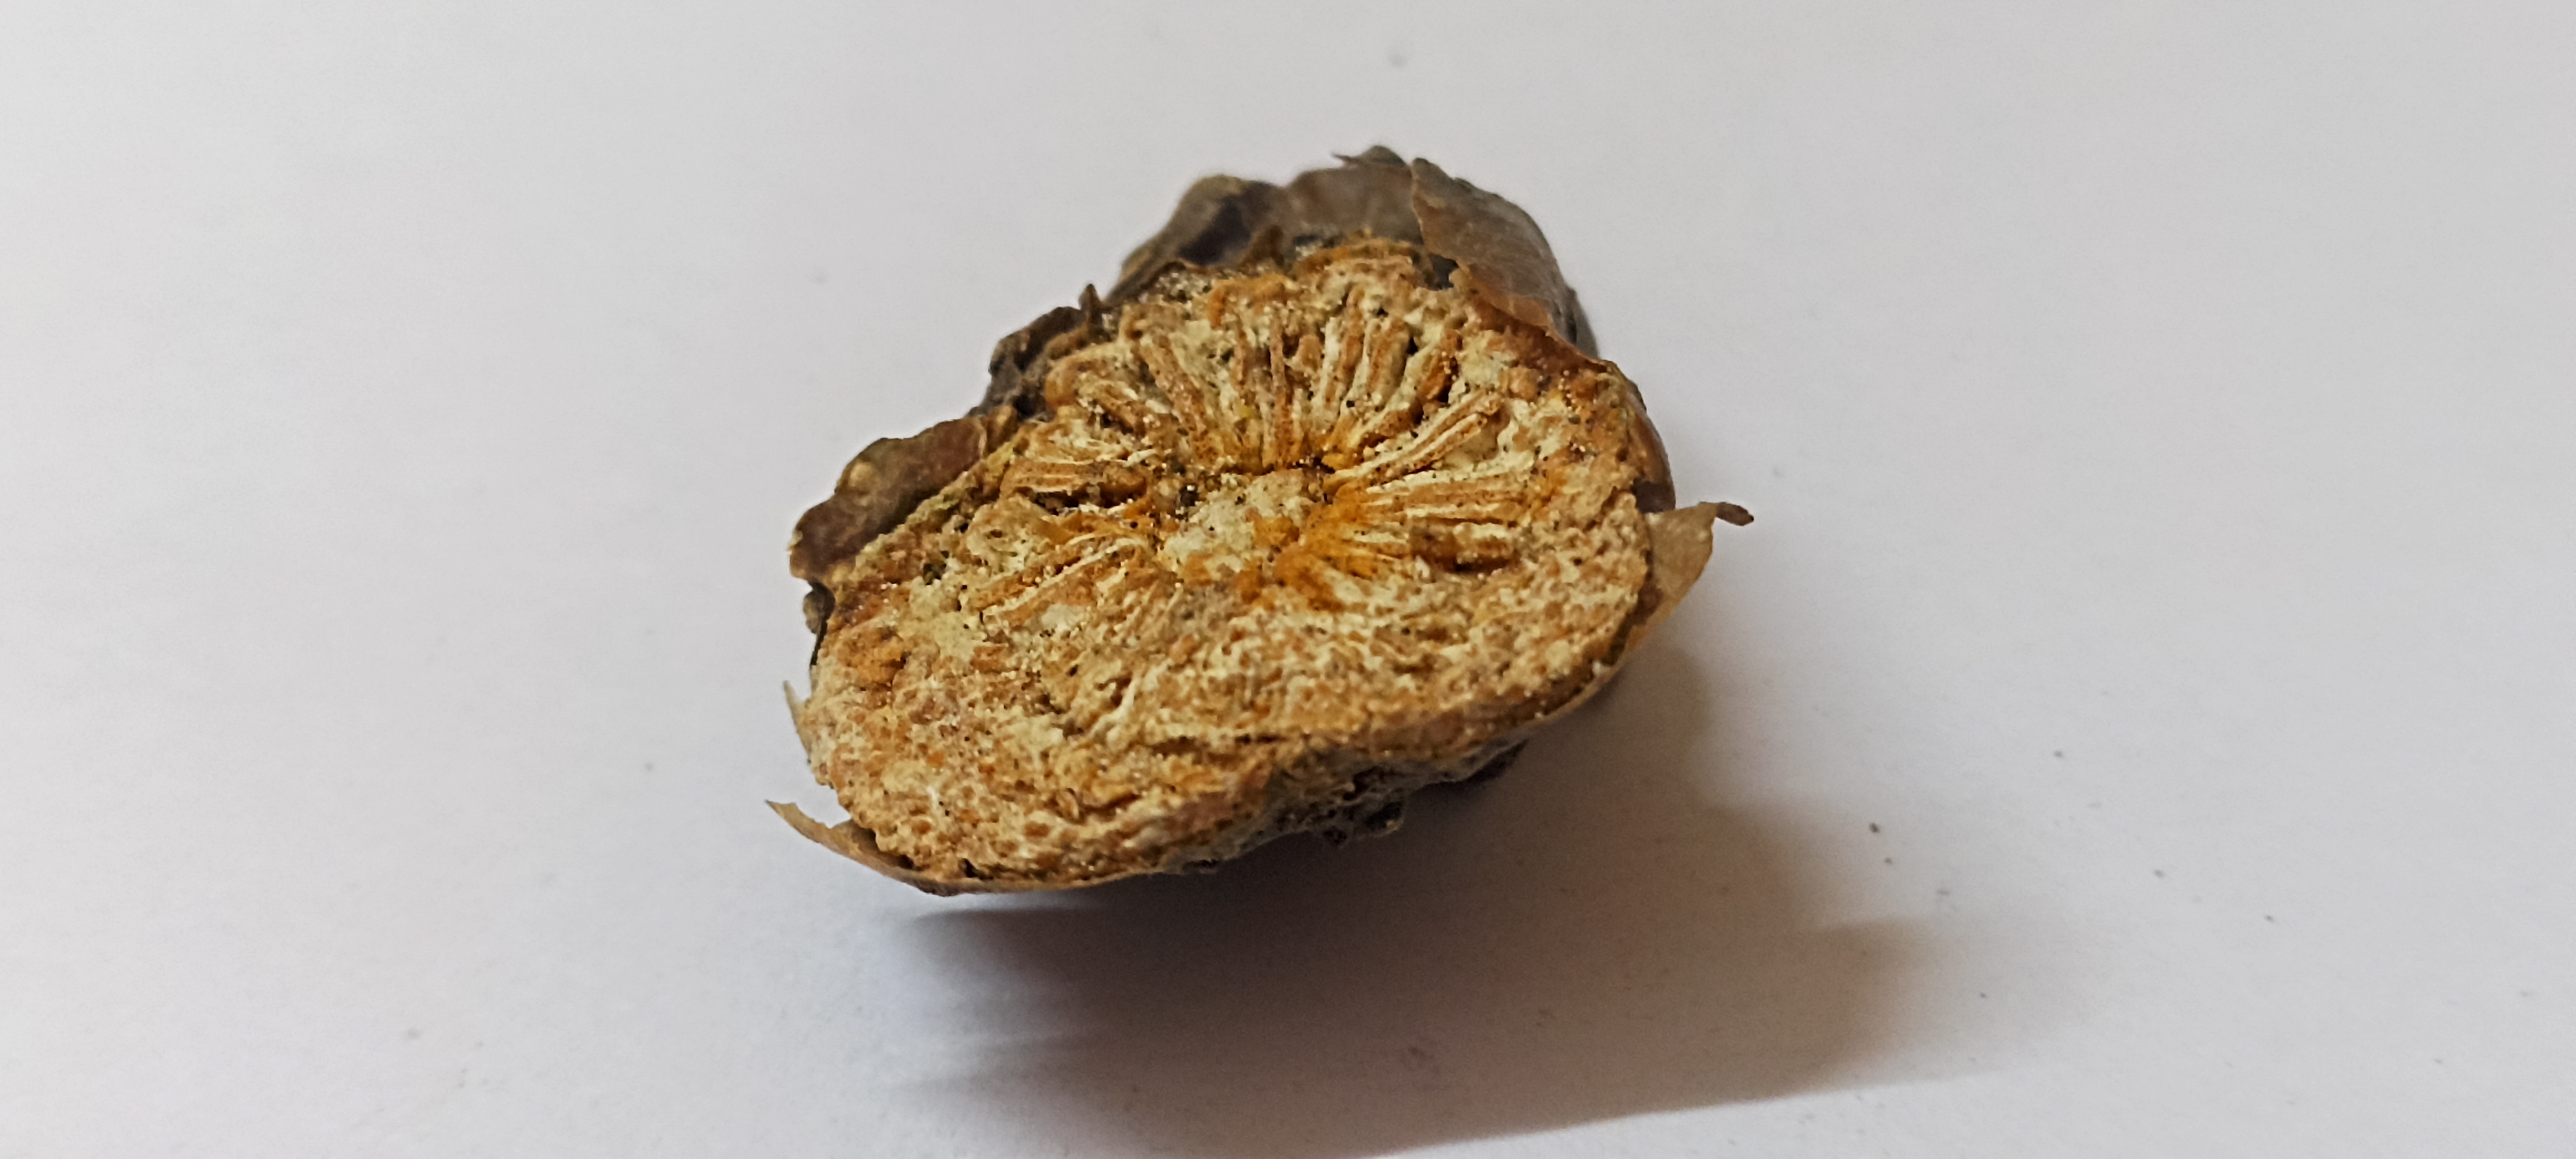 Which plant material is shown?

gulvel
